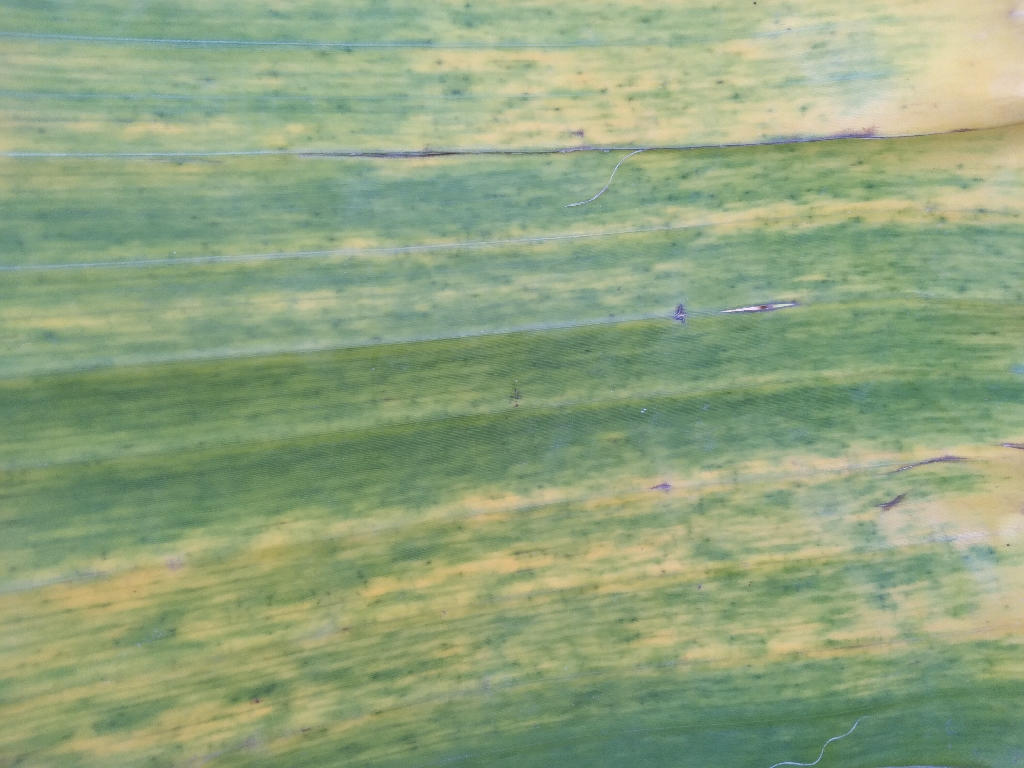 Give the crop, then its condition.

banana, fusarium wilt race 1
